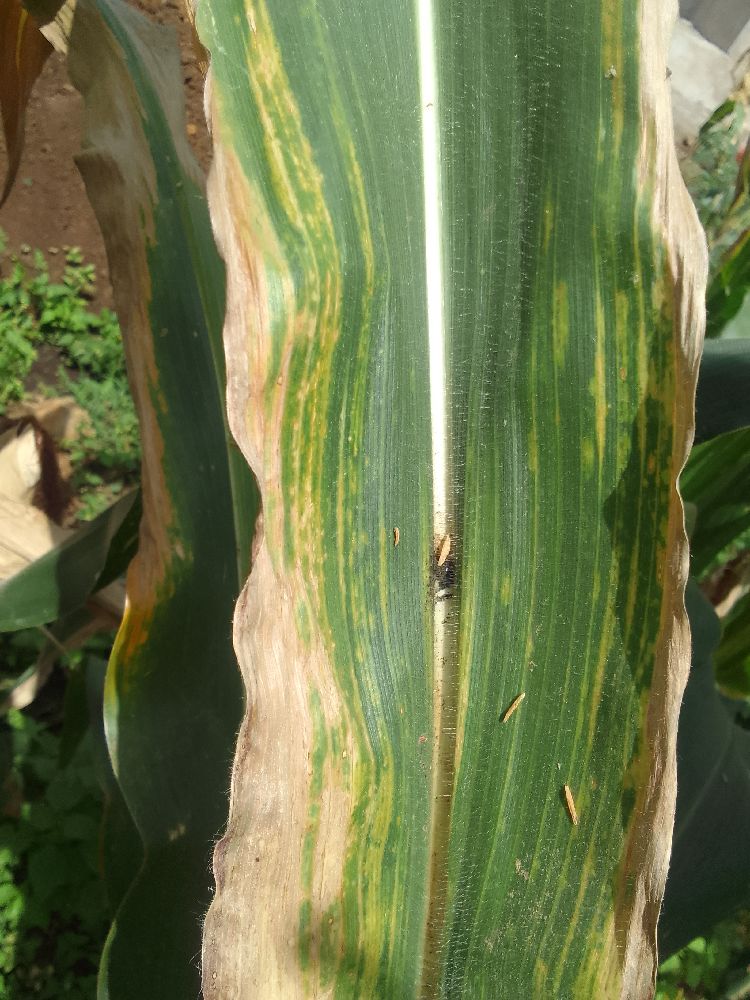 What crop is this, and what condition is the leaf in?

maize, maize lethal necrosis
